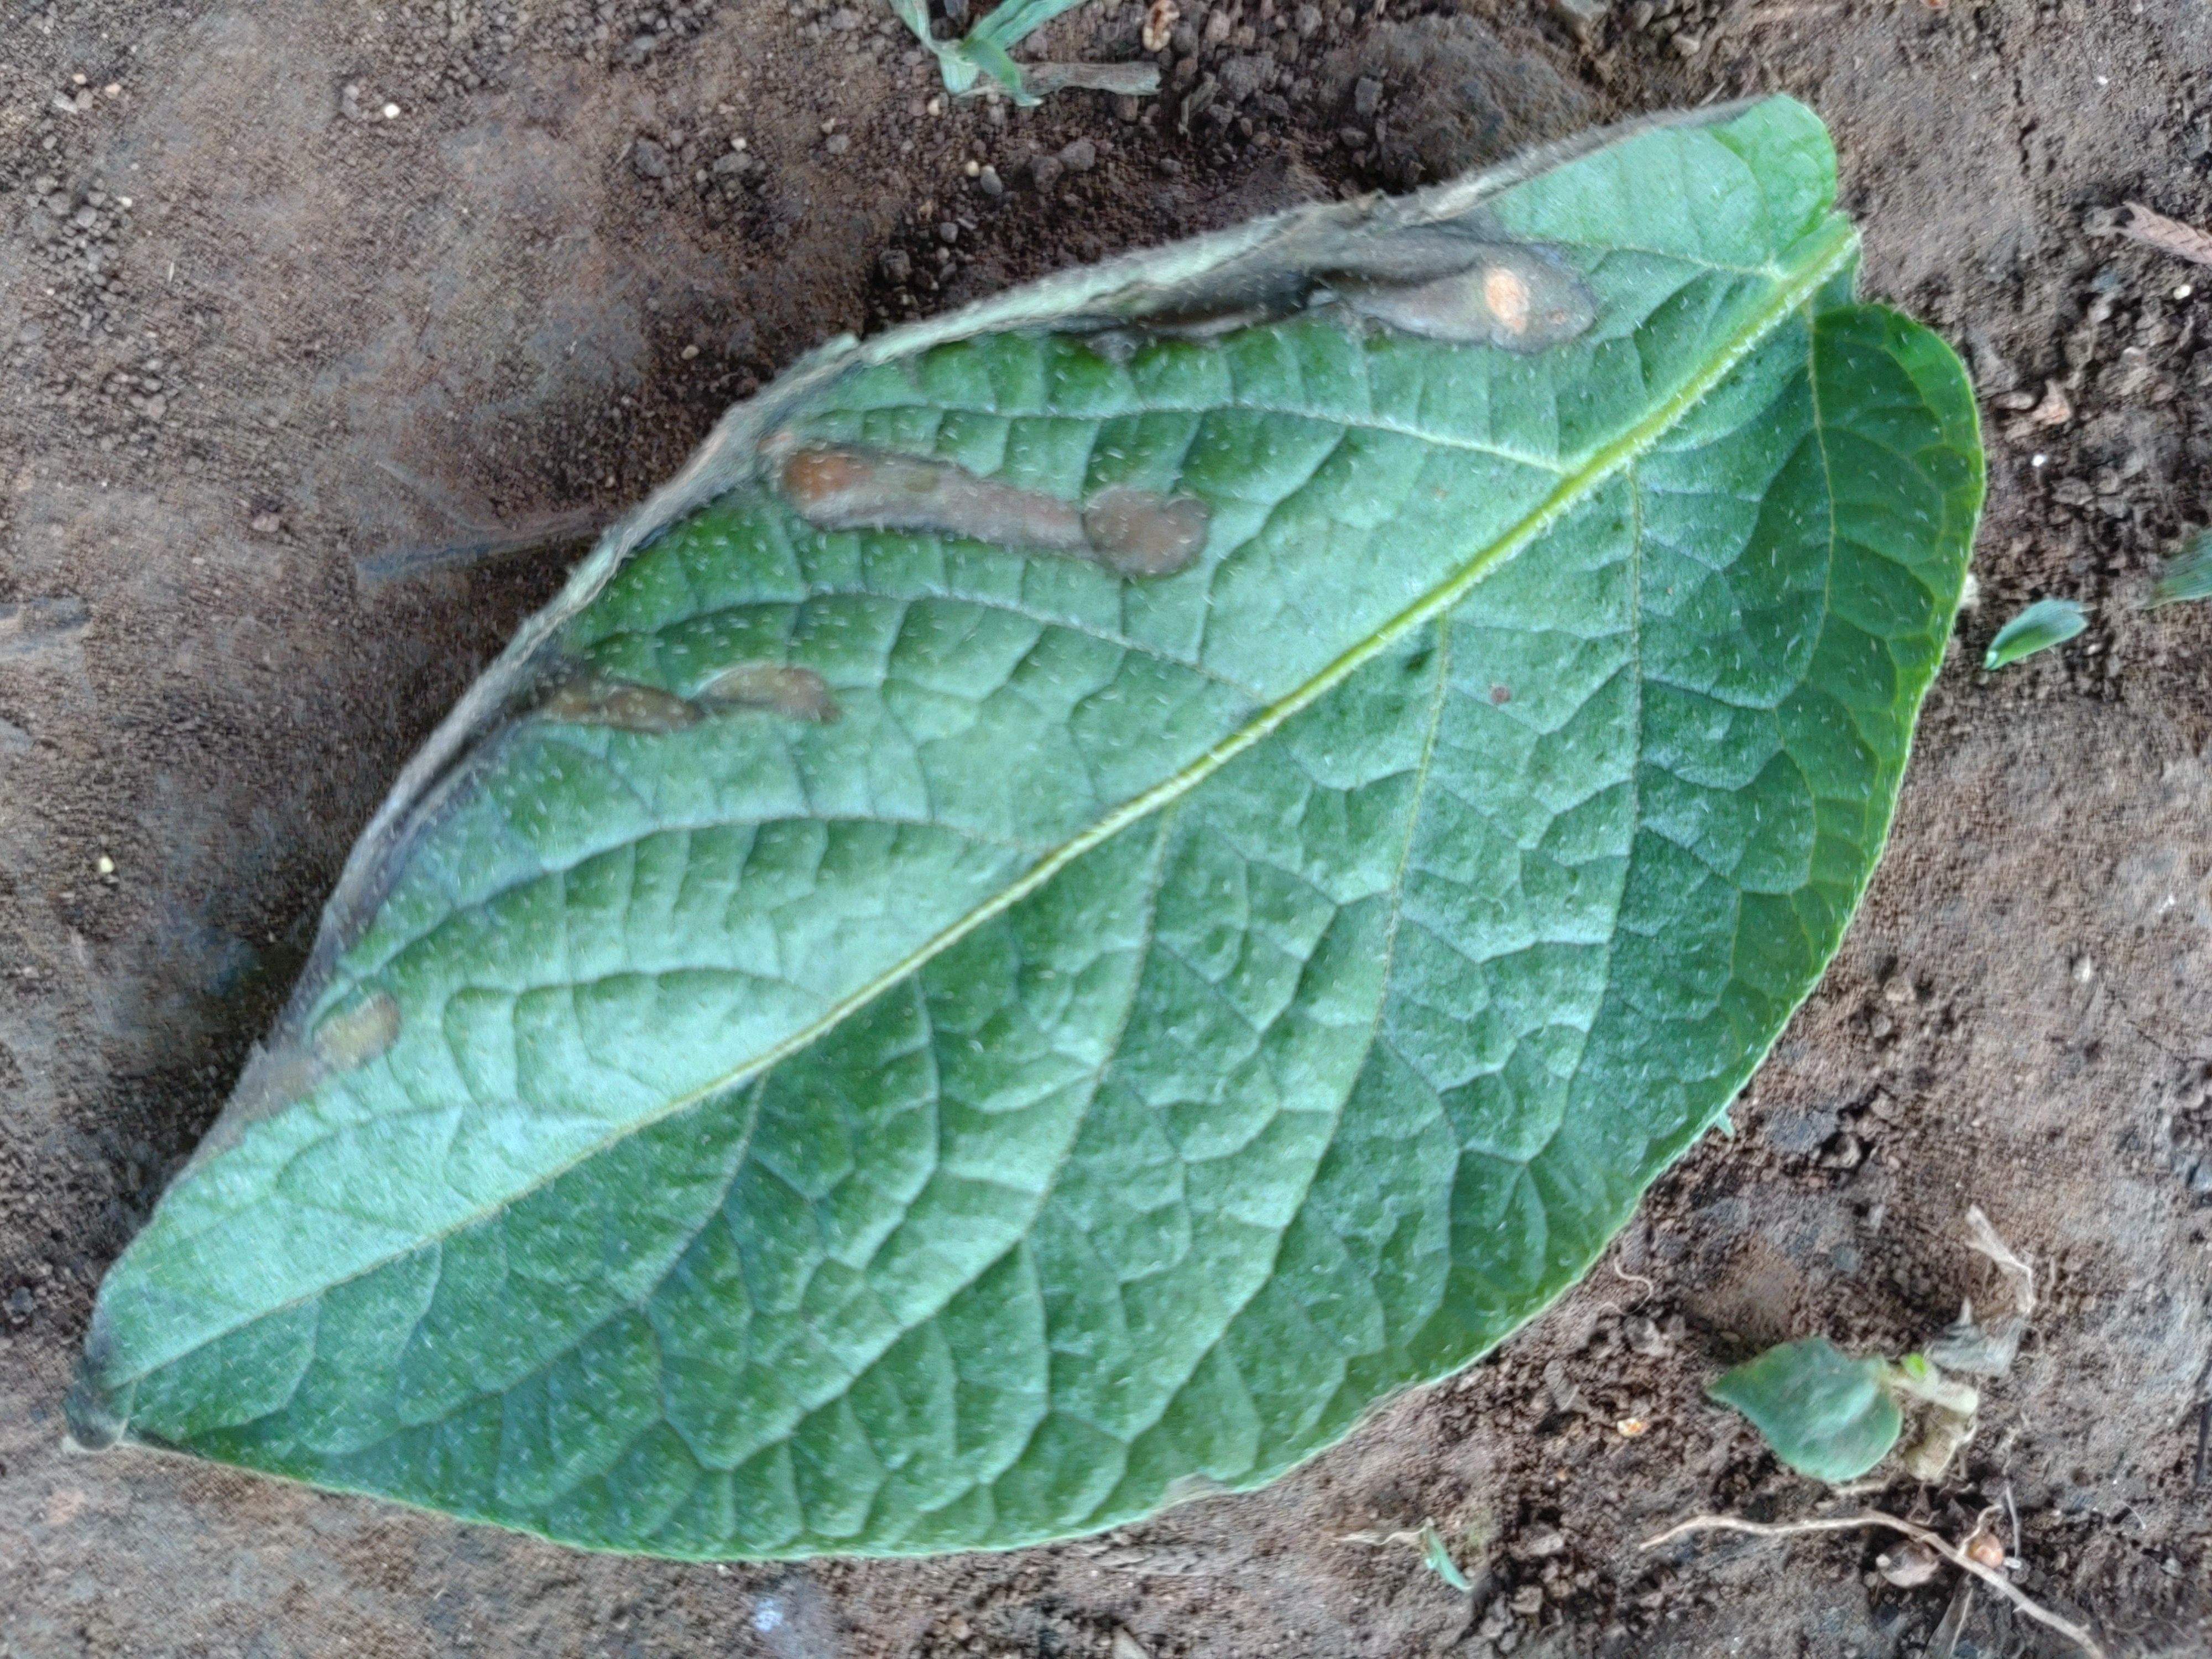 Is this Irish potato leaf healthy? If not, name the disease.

early blight
